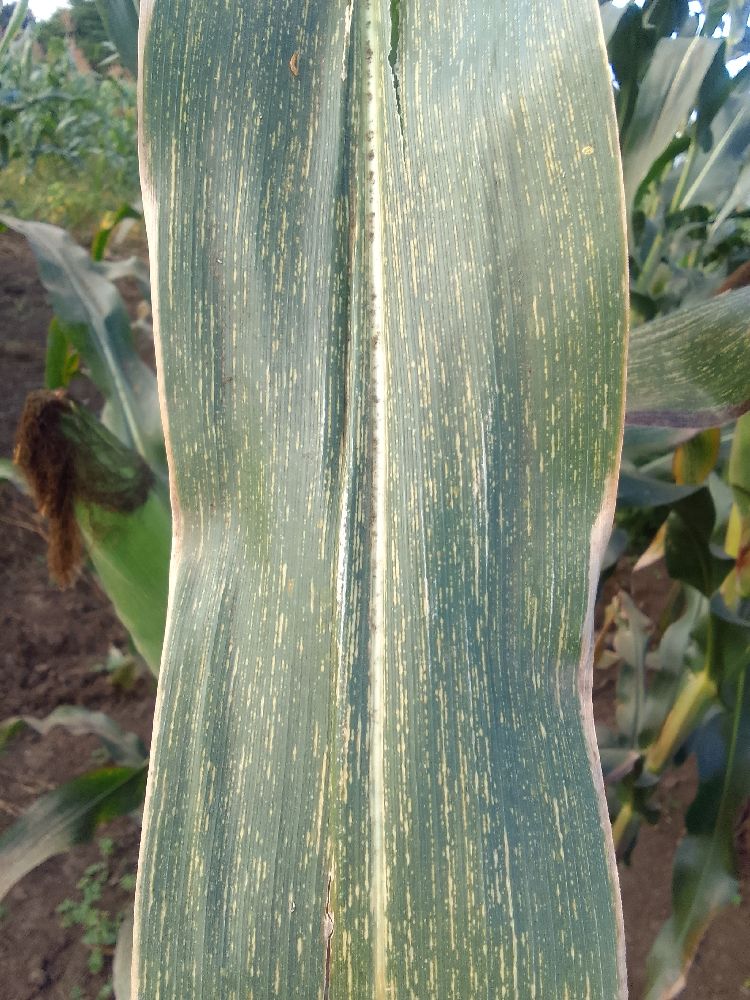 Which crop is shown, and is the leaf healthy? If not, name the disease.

maize, maize streak virus
